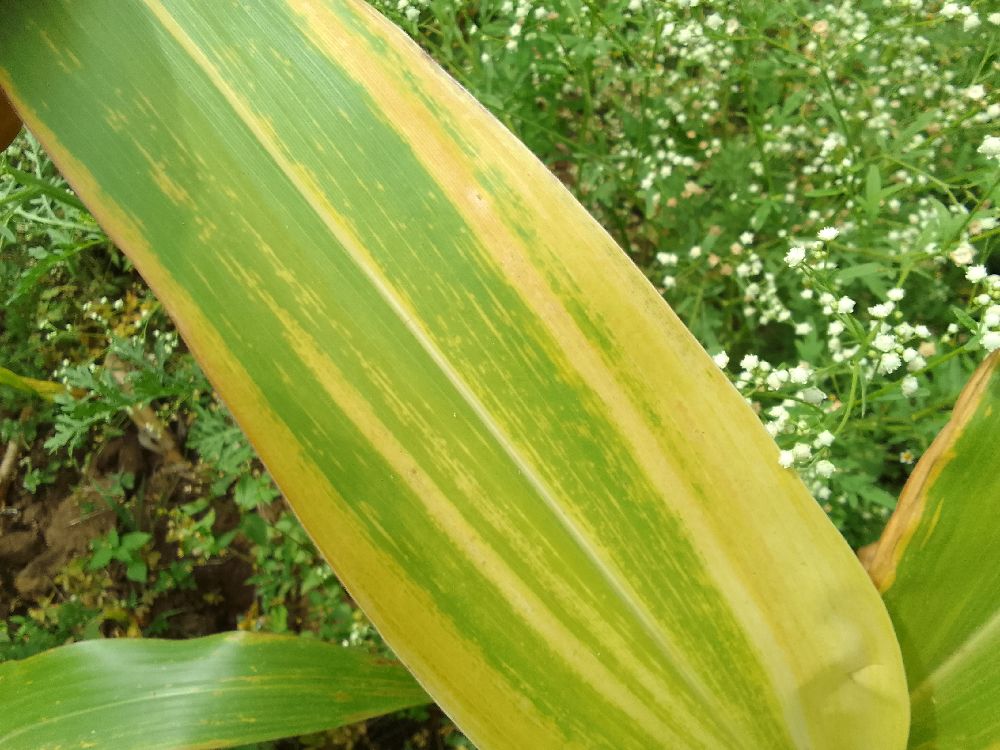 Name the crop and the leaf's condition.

maize, maize lethal necrosis
